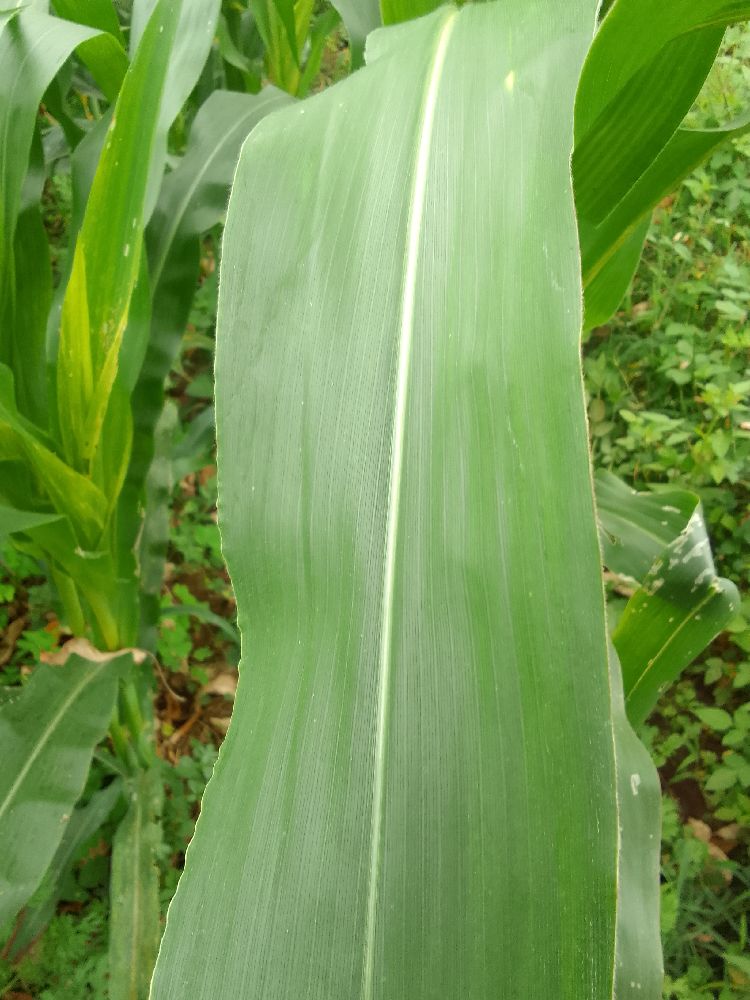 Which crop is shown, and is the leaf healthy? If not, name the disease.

maize, healthy
